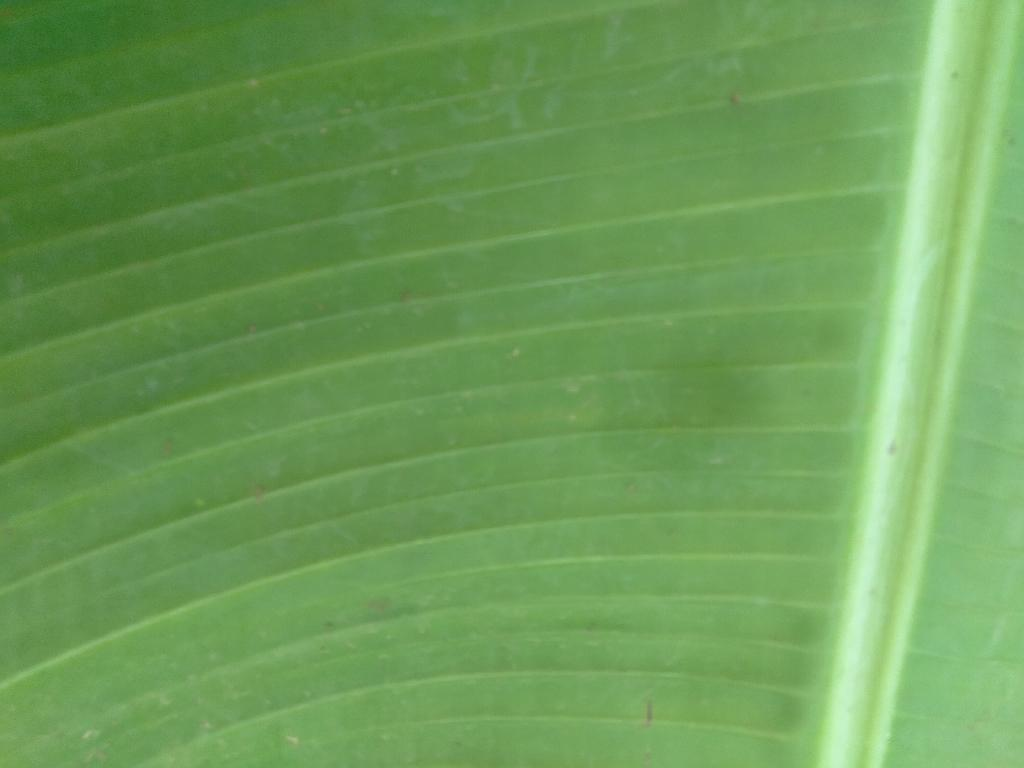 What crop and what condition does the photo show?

banana, healthy
